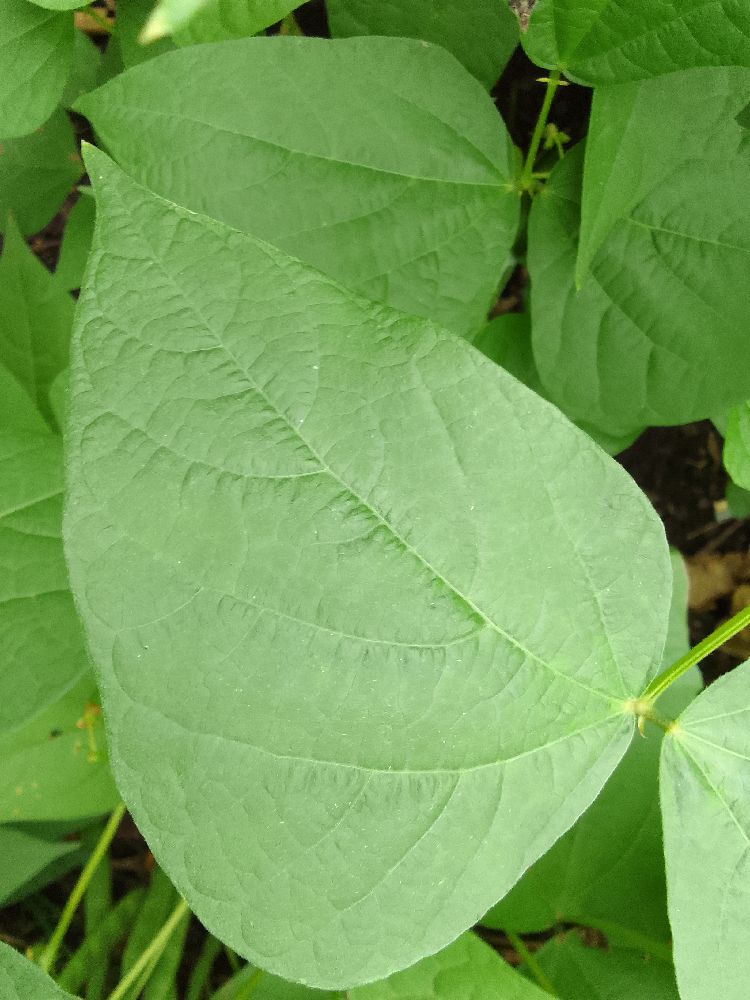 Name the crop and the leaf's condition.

common bean, healthy
